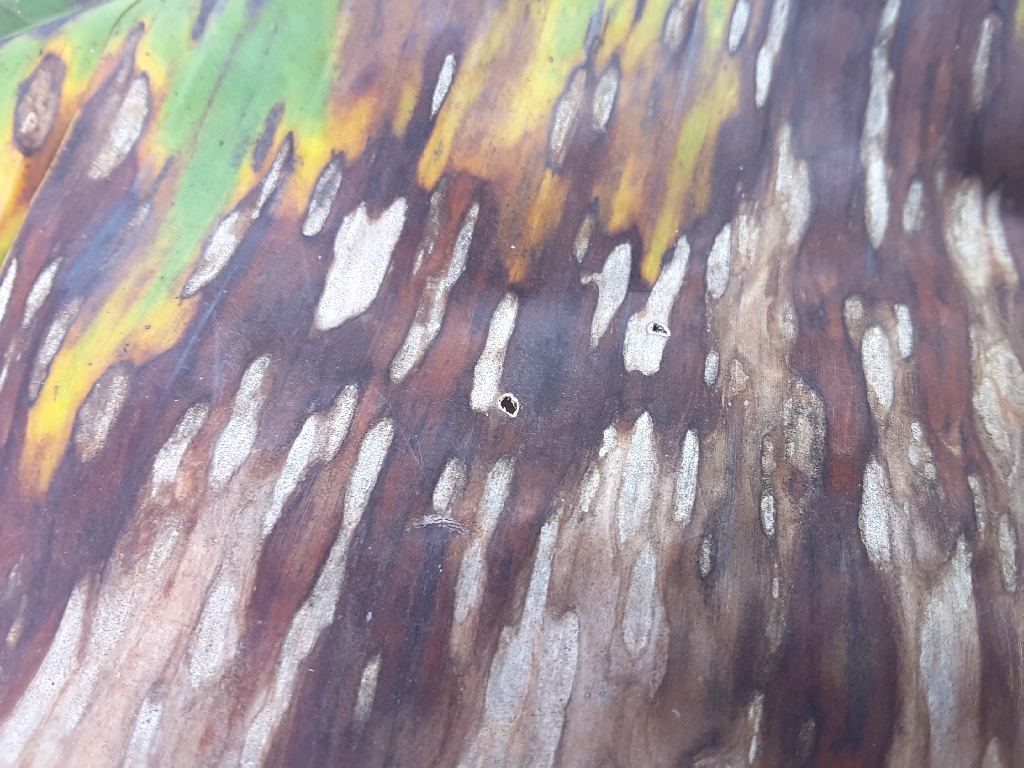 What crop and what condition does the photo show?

banana, black sigatoka
